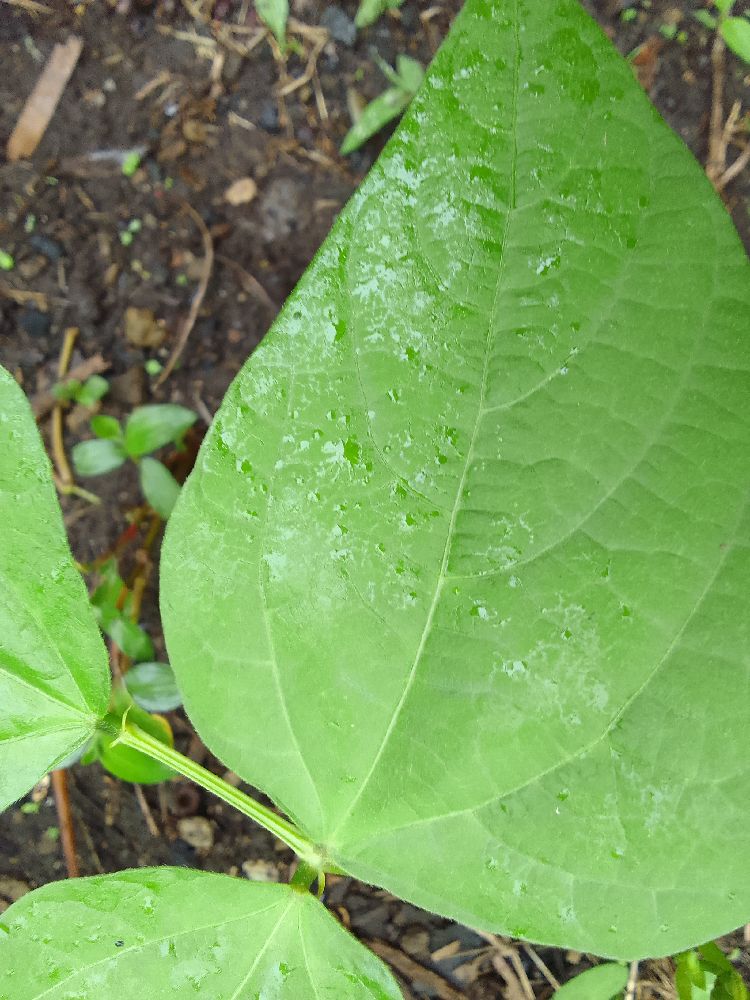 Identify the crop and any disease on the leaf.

common bean, healthy
